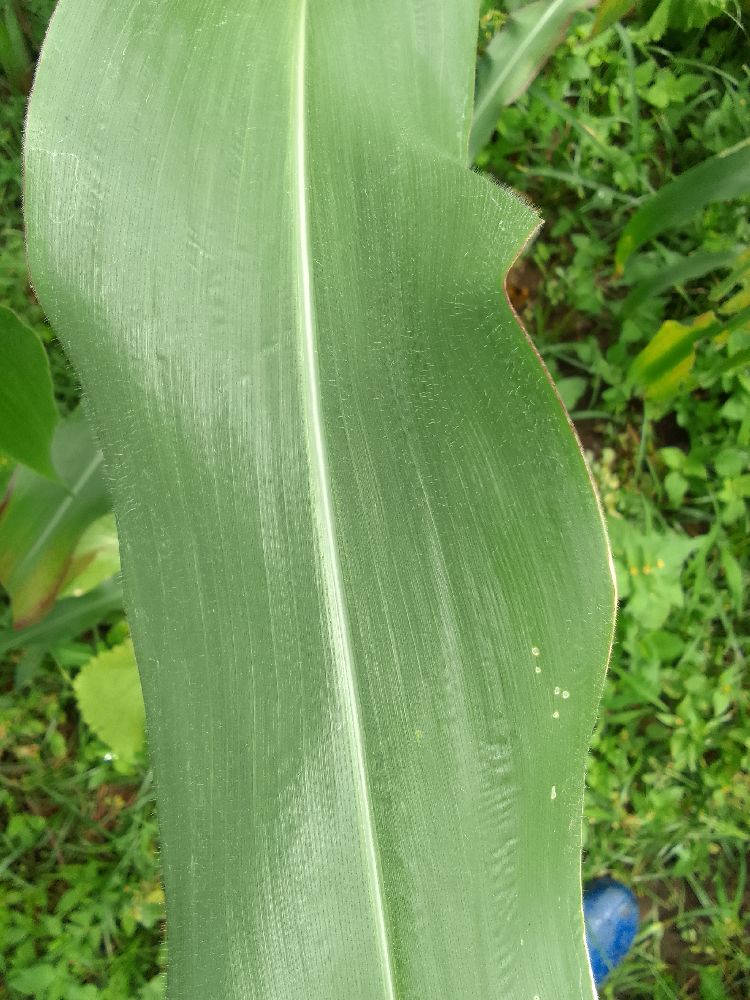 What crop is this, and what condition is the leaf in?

maize, healthy
